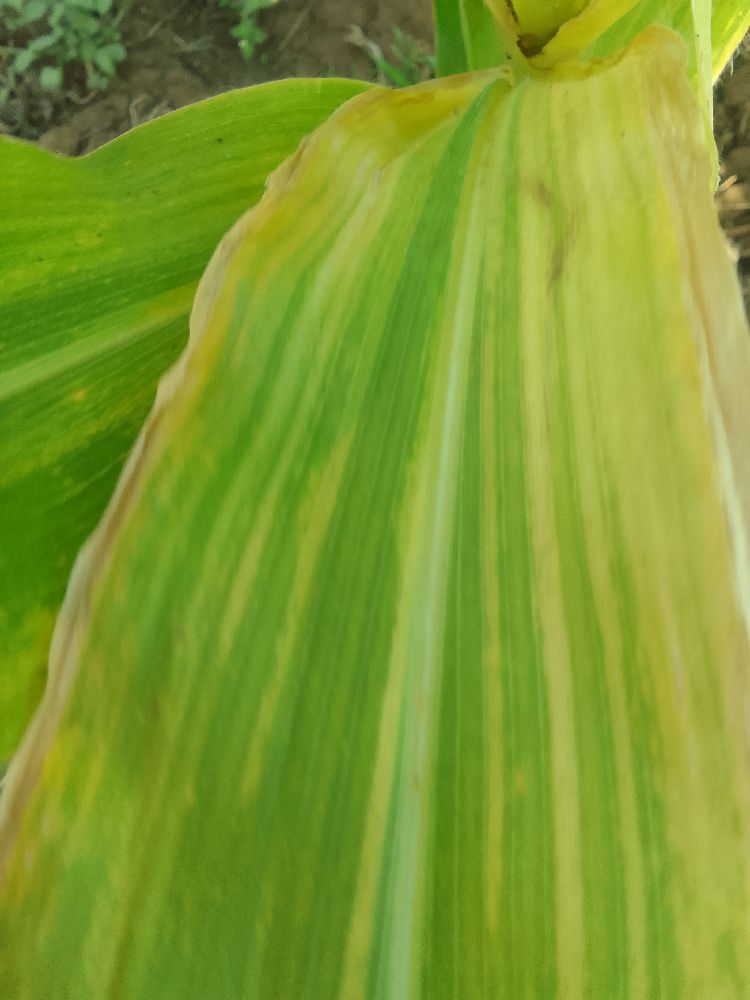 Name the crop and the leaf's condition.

maize, maize lethal necrosis
